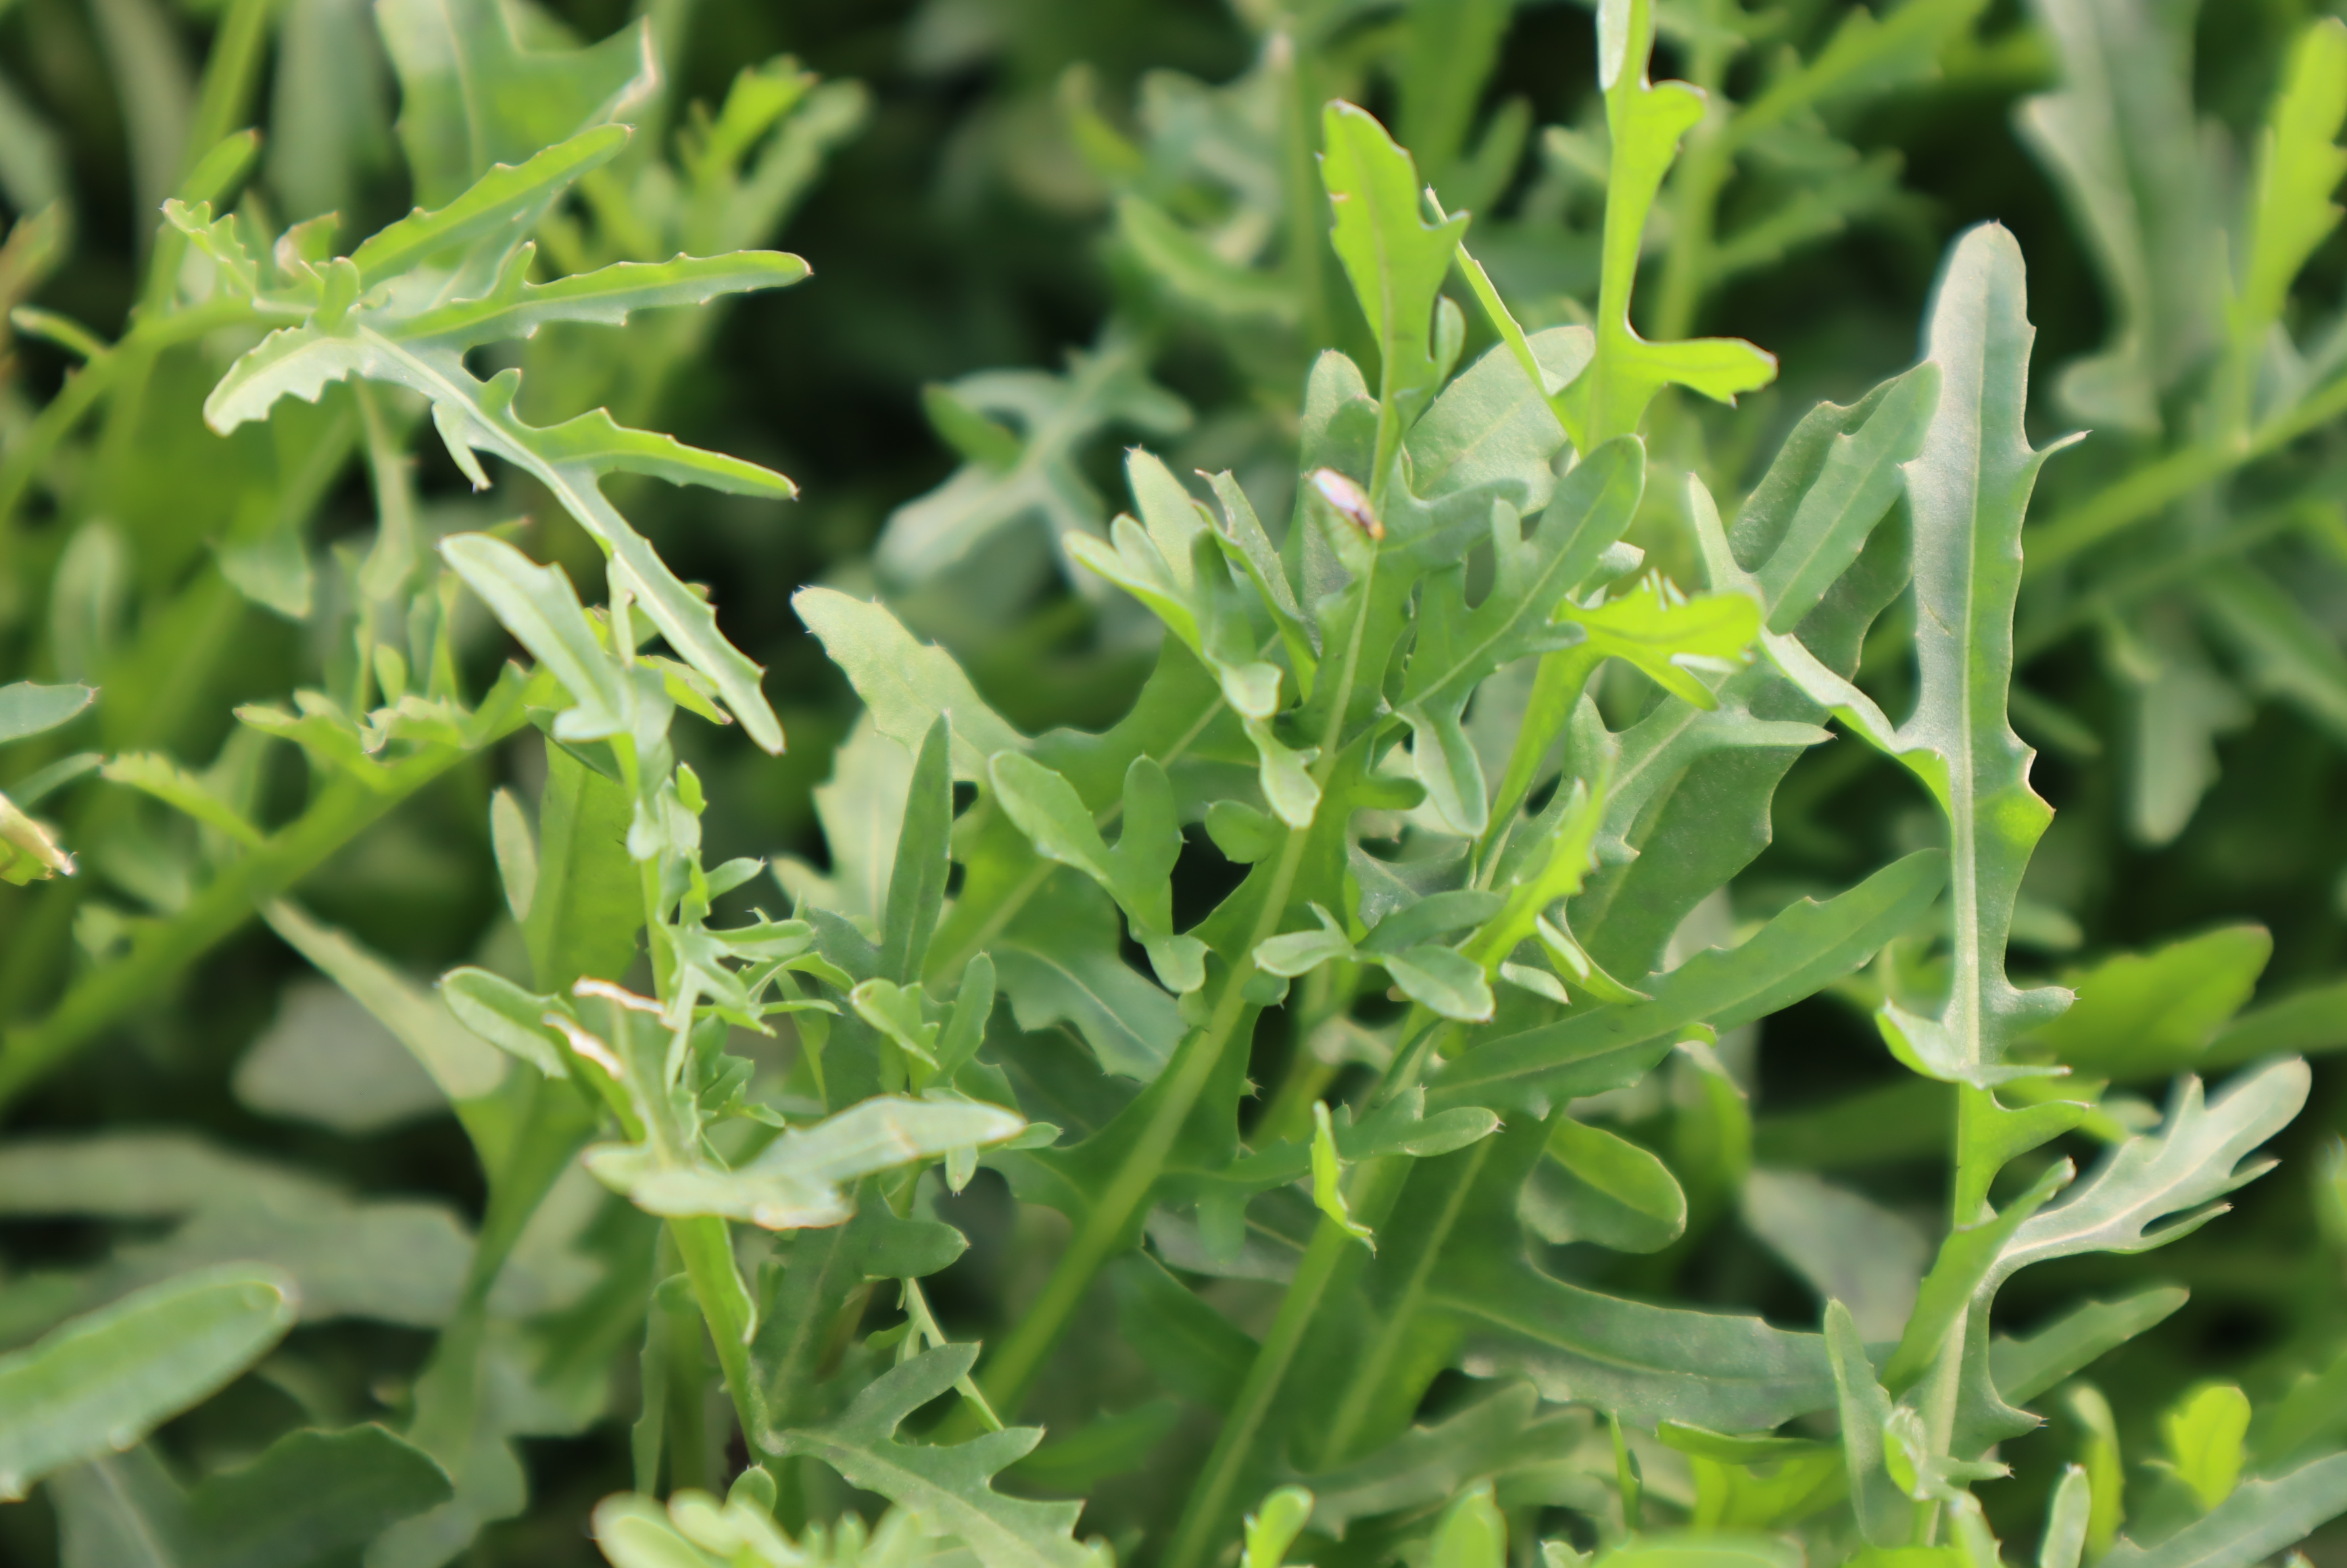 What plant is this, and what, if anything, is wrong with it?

rocket, mechanical damage
